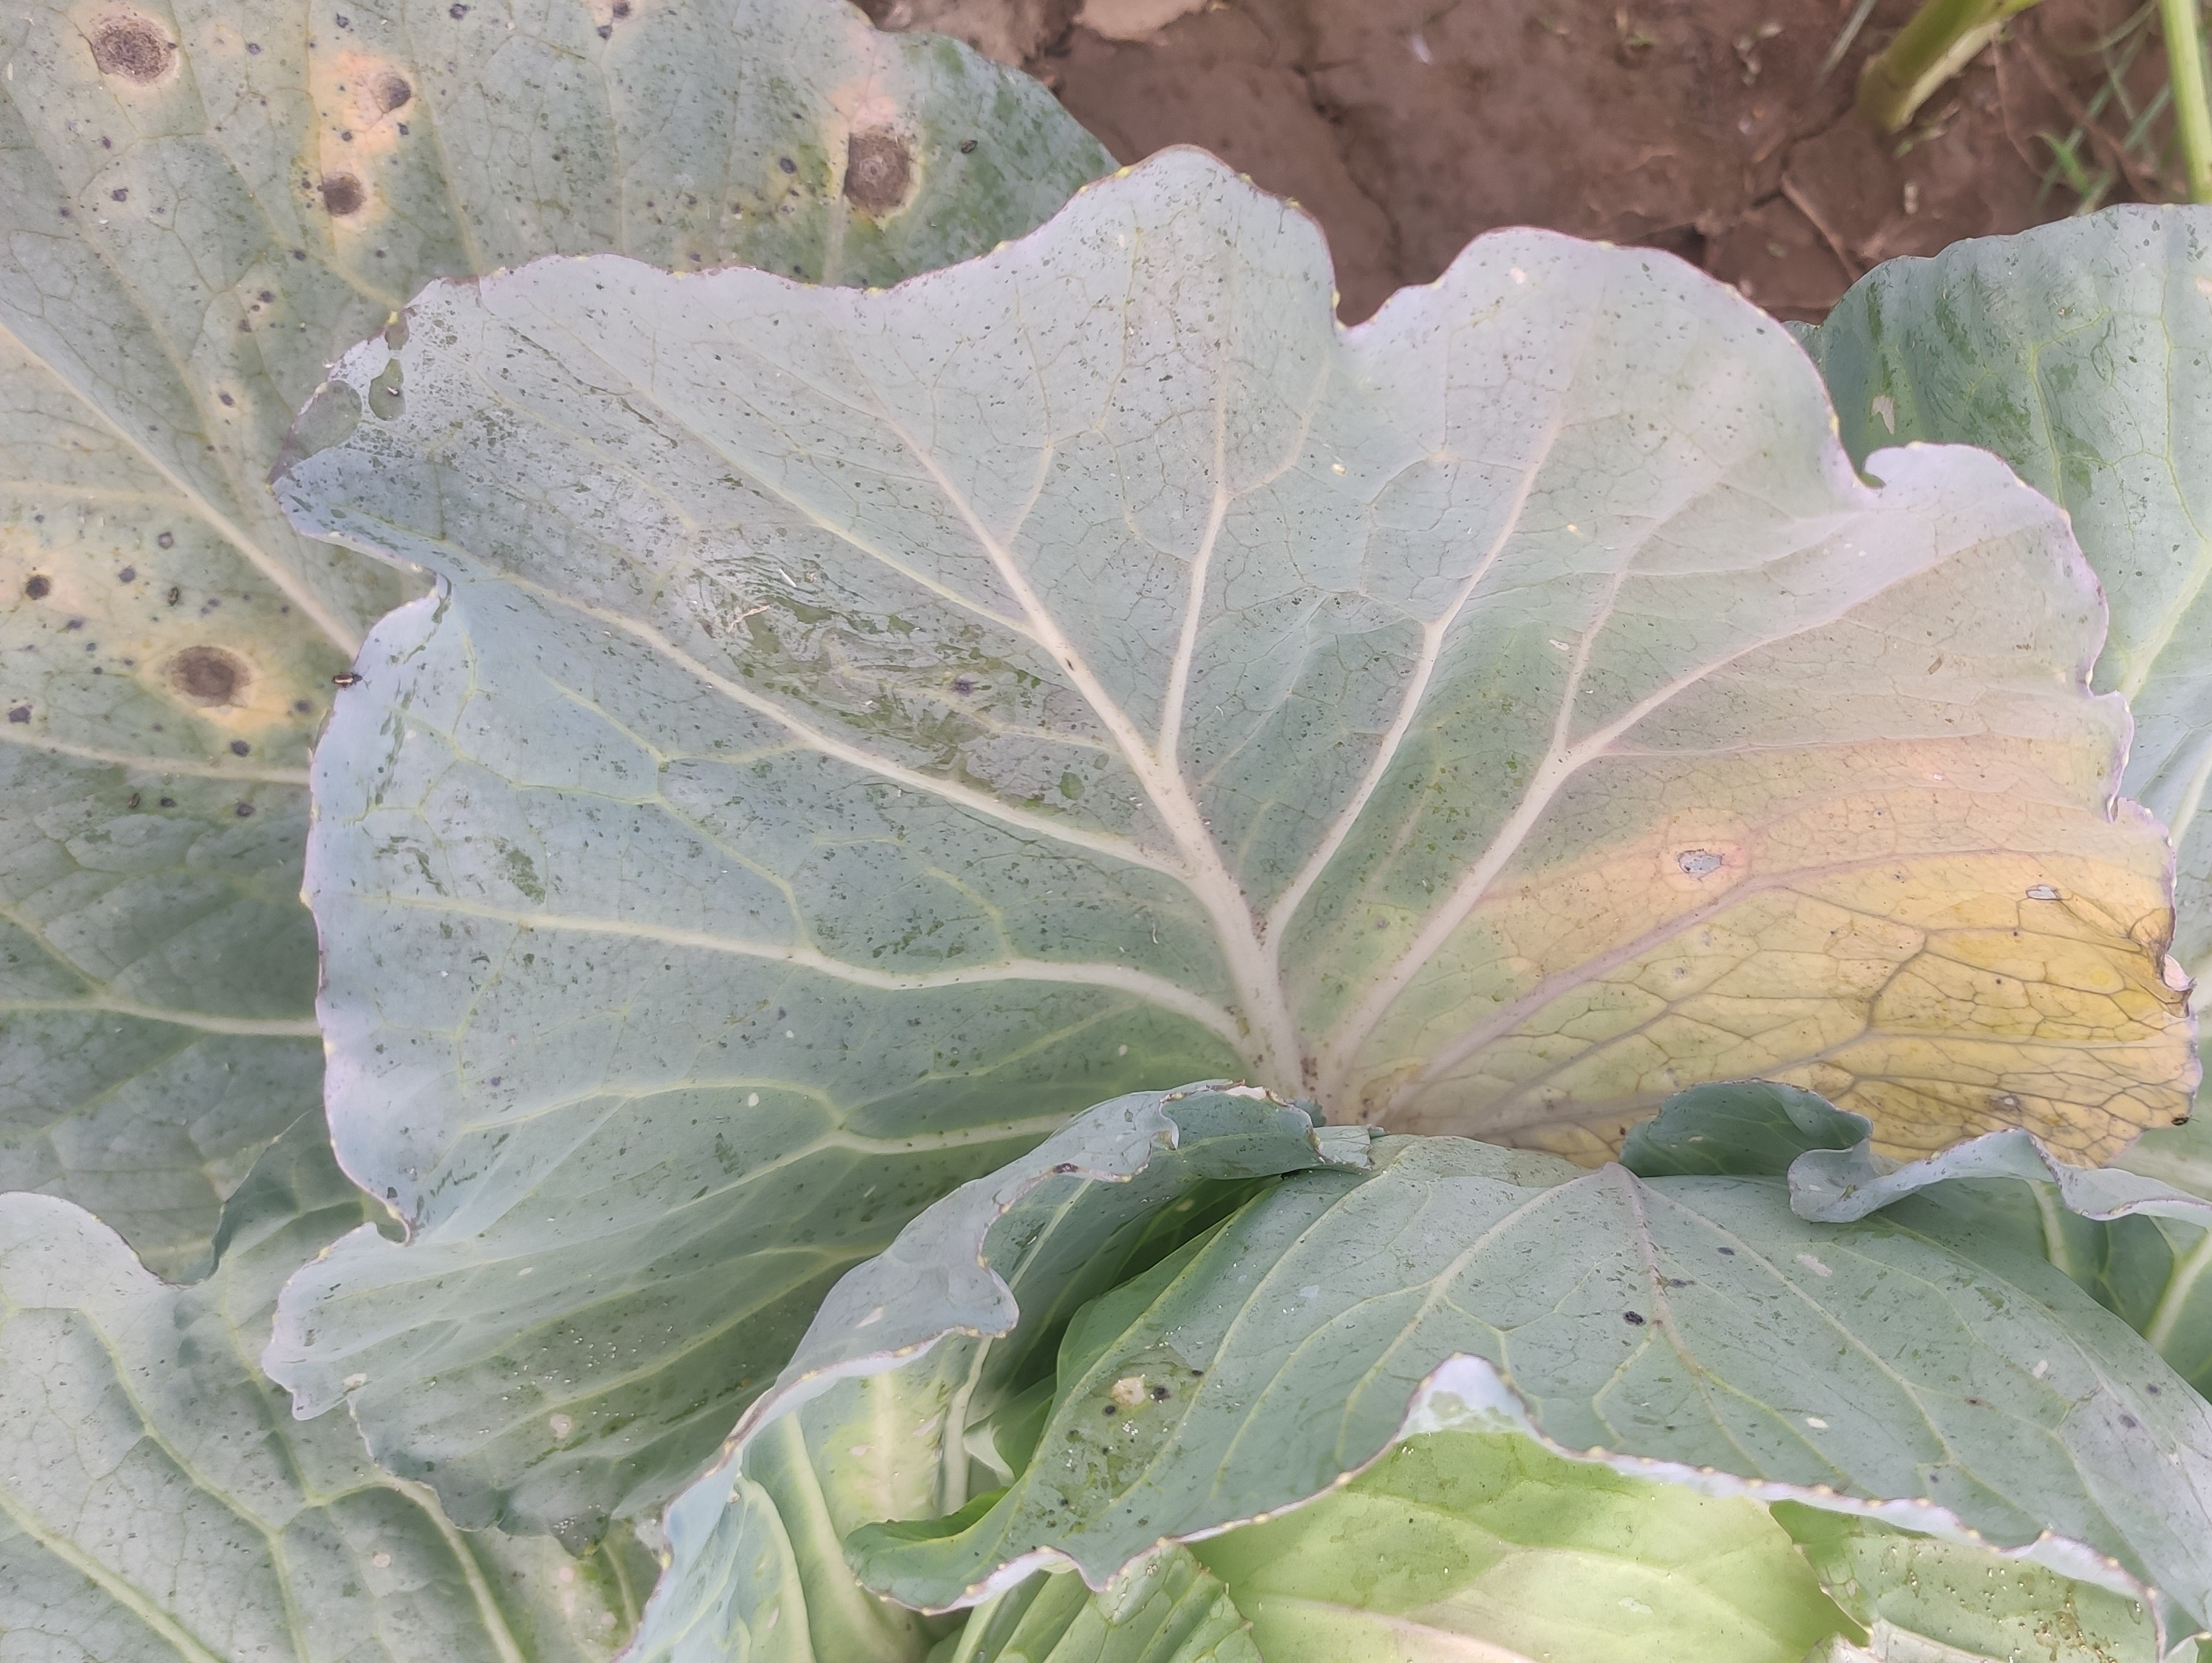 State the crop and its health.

cabbage, alternaria
